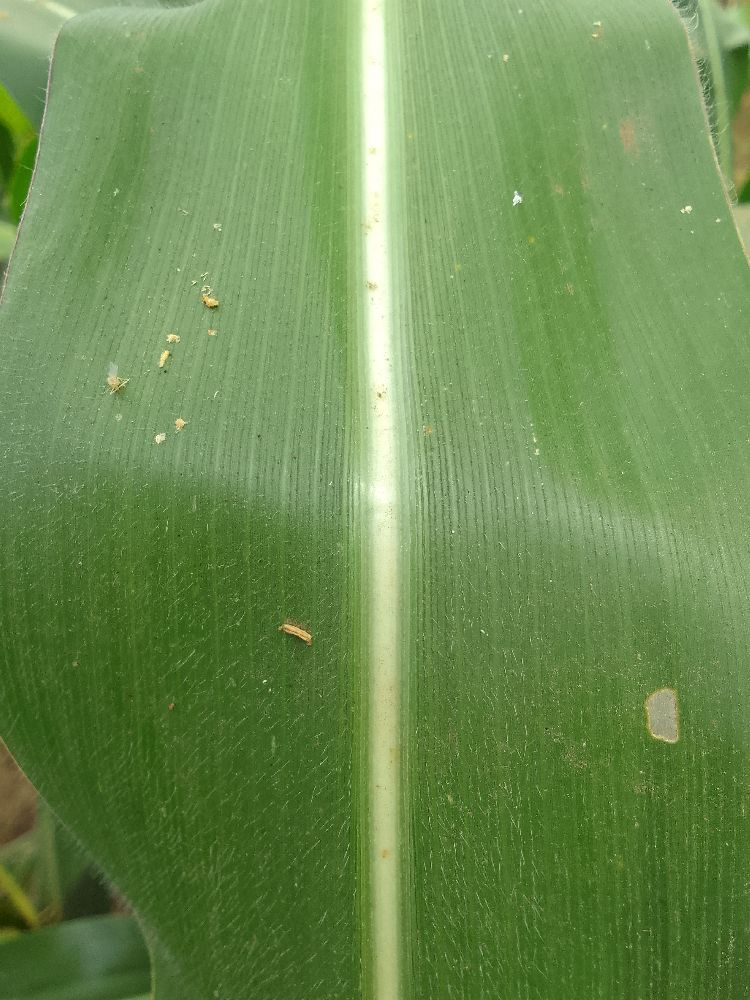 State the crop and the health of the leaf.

maize, healthy
